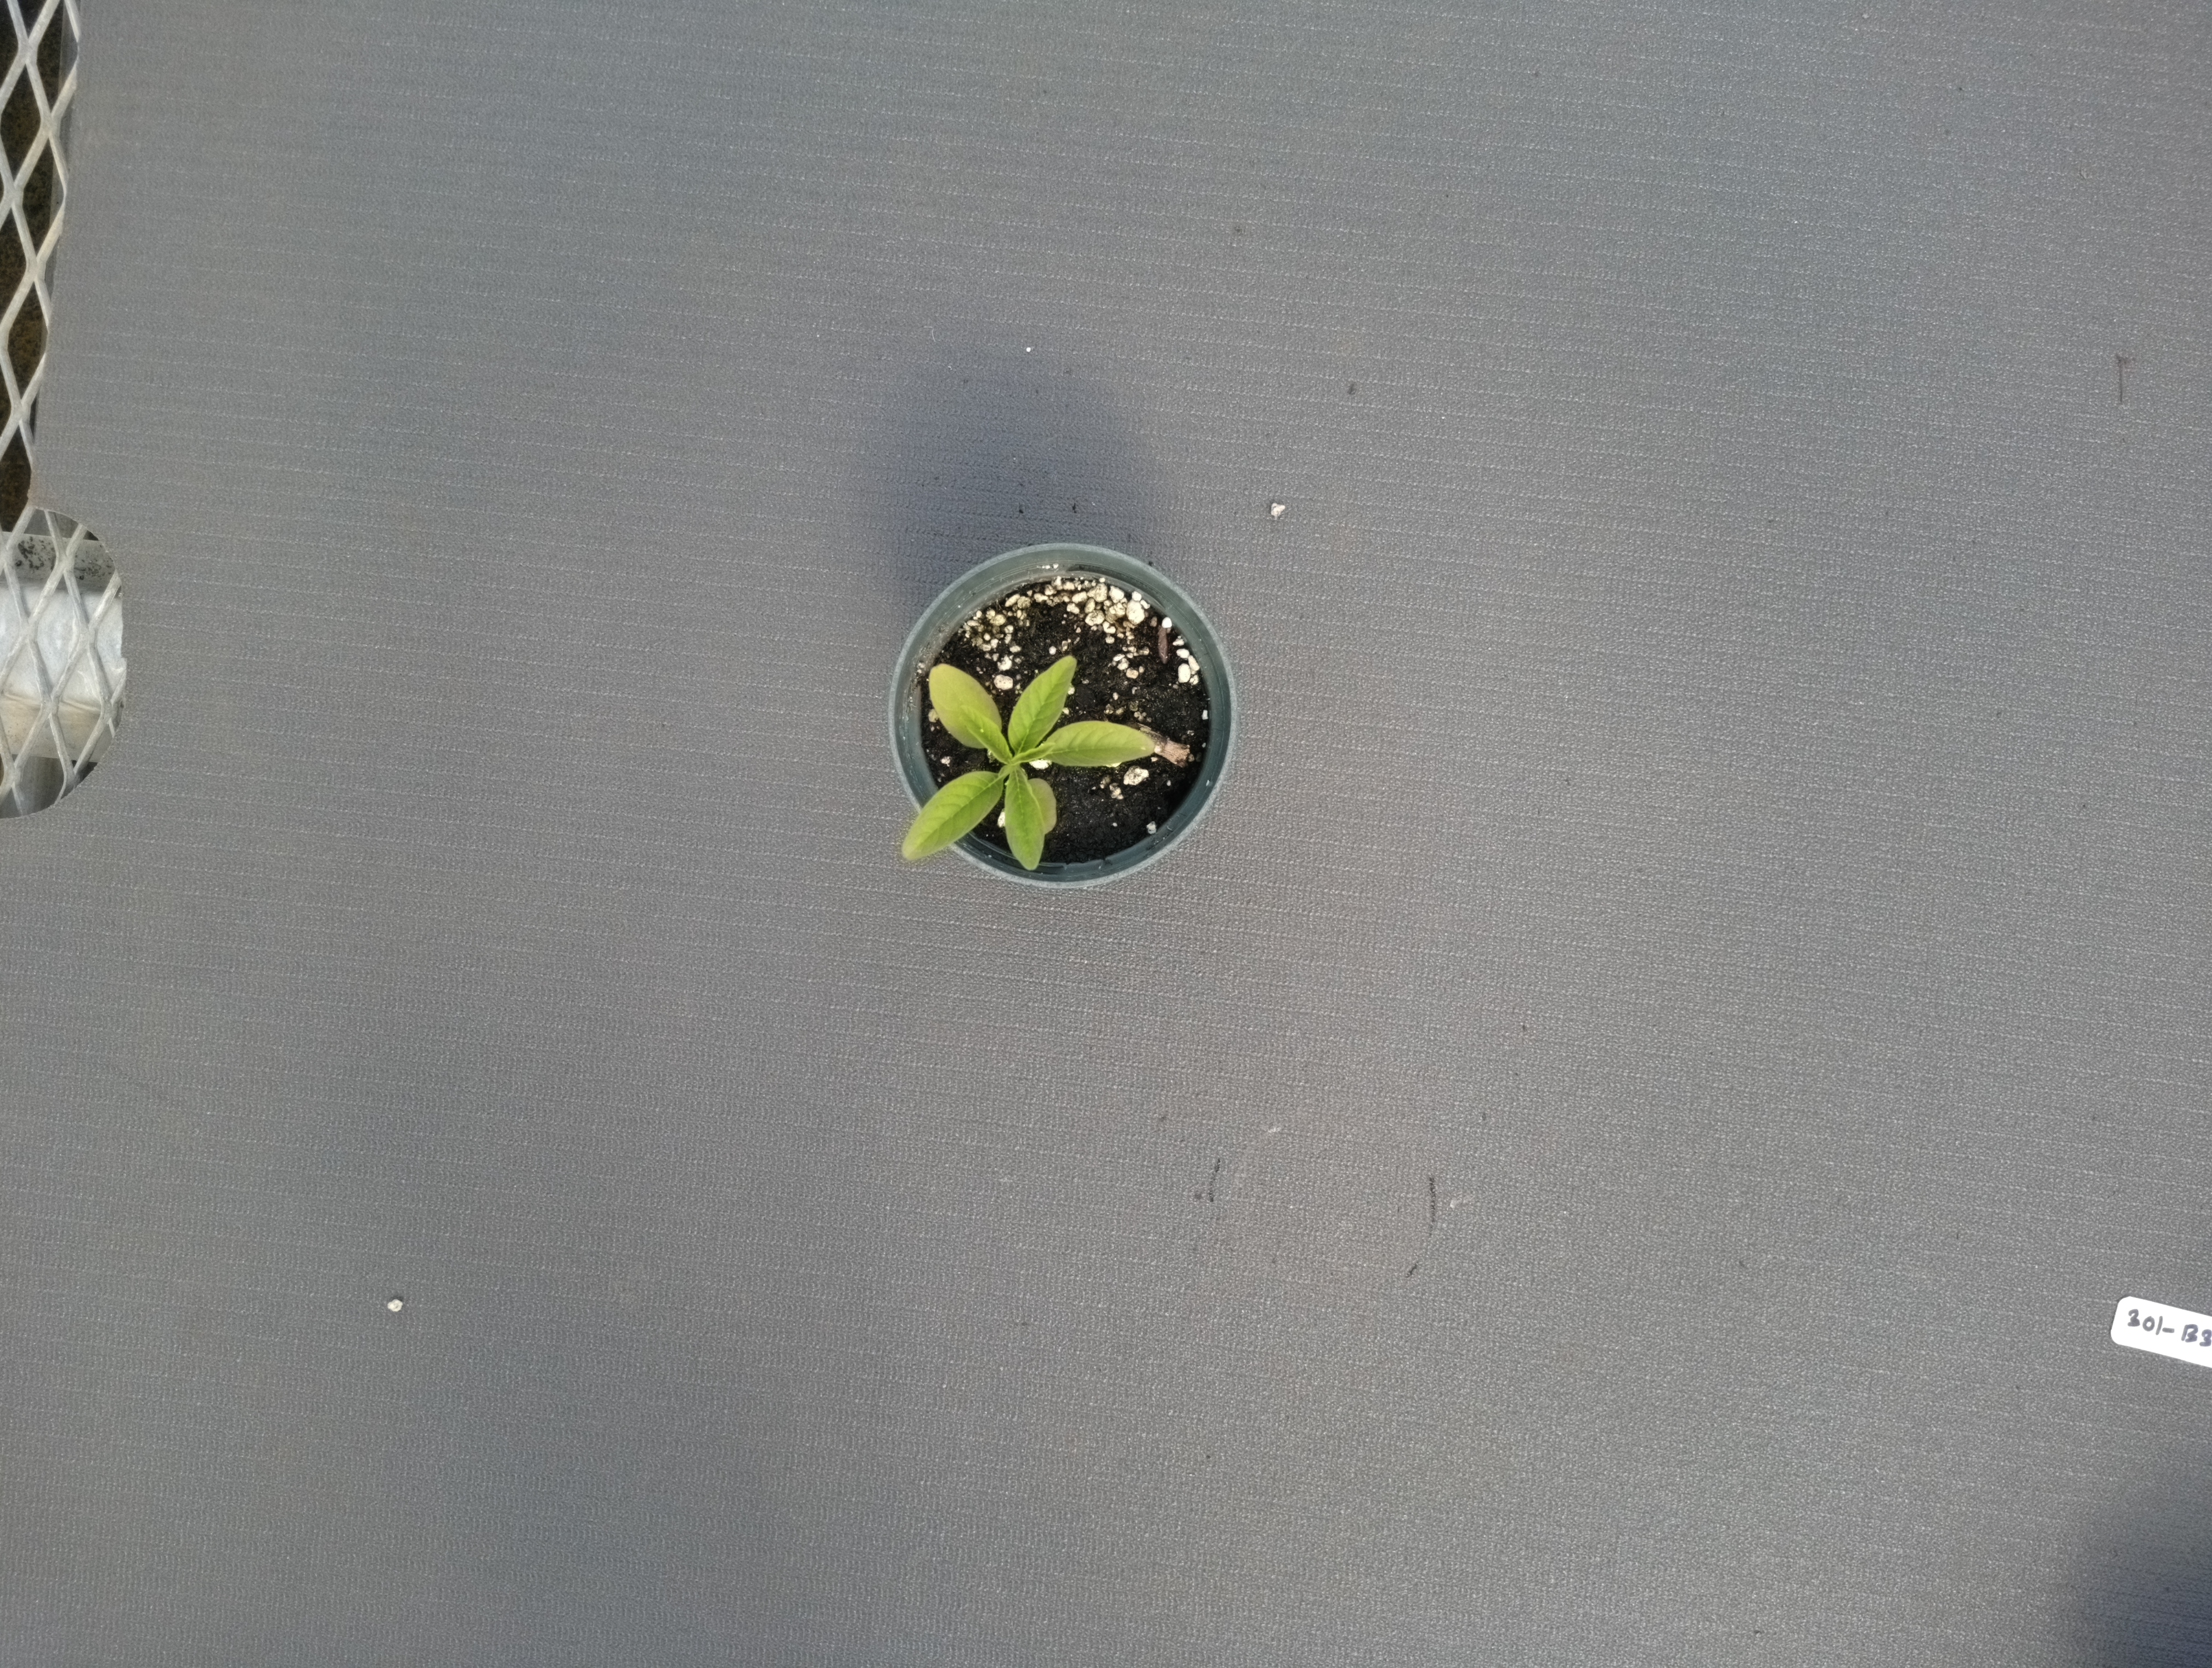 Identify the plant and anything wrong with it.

waterhemp, healthy untreated
